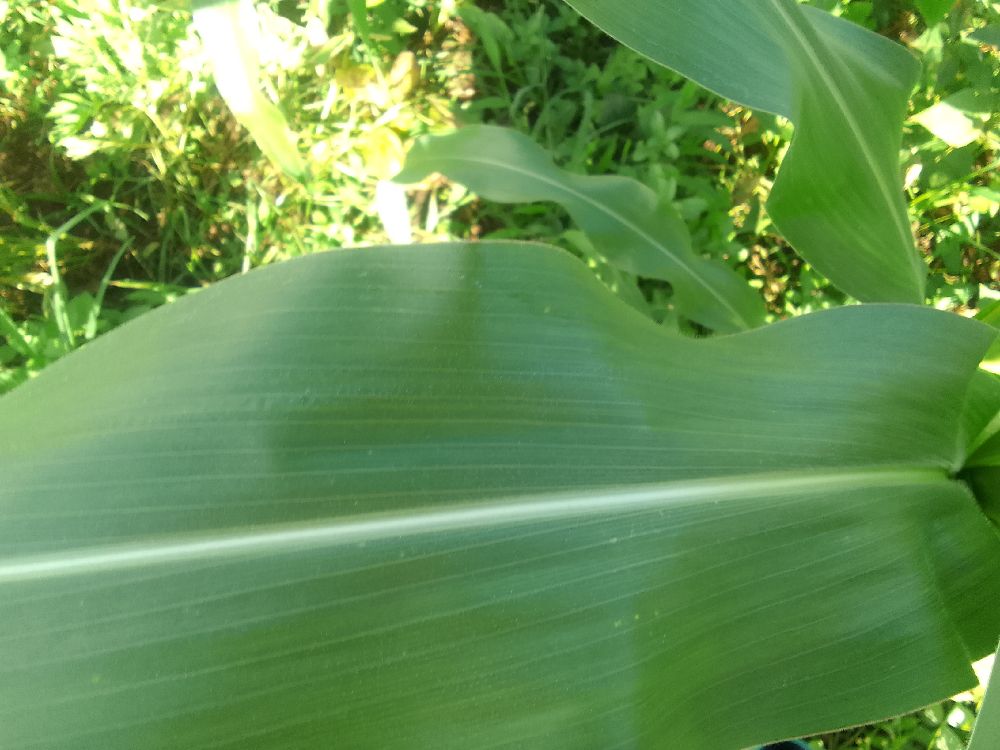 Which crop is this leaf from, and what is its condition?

maize, healthy
